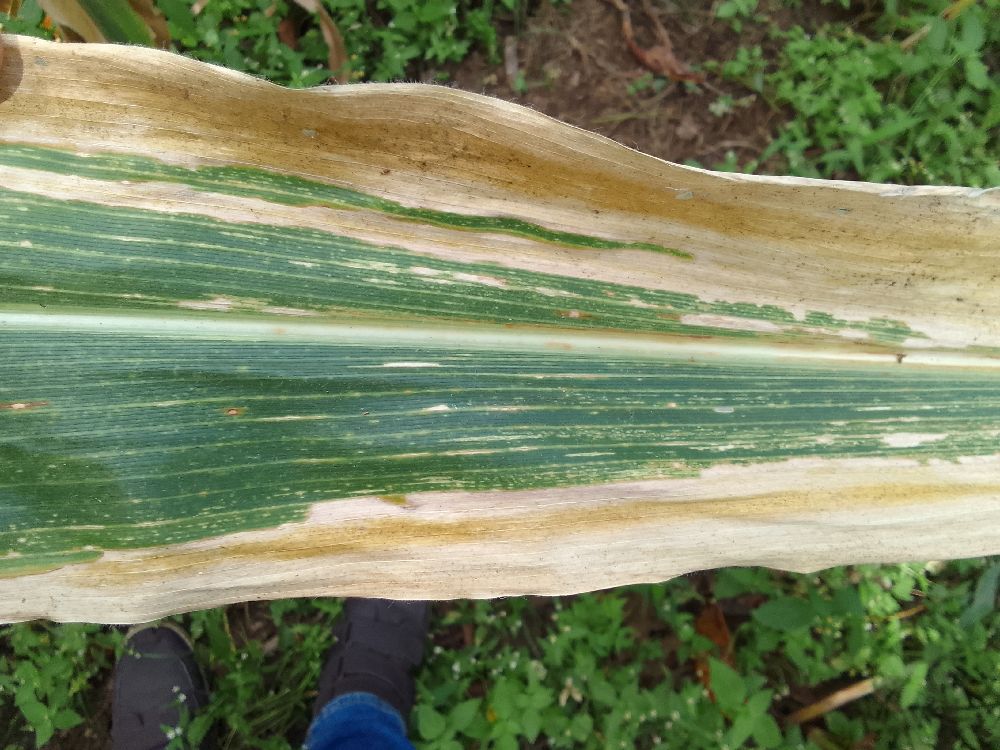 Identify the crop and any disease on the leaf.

maize, maize lethal necrosis
